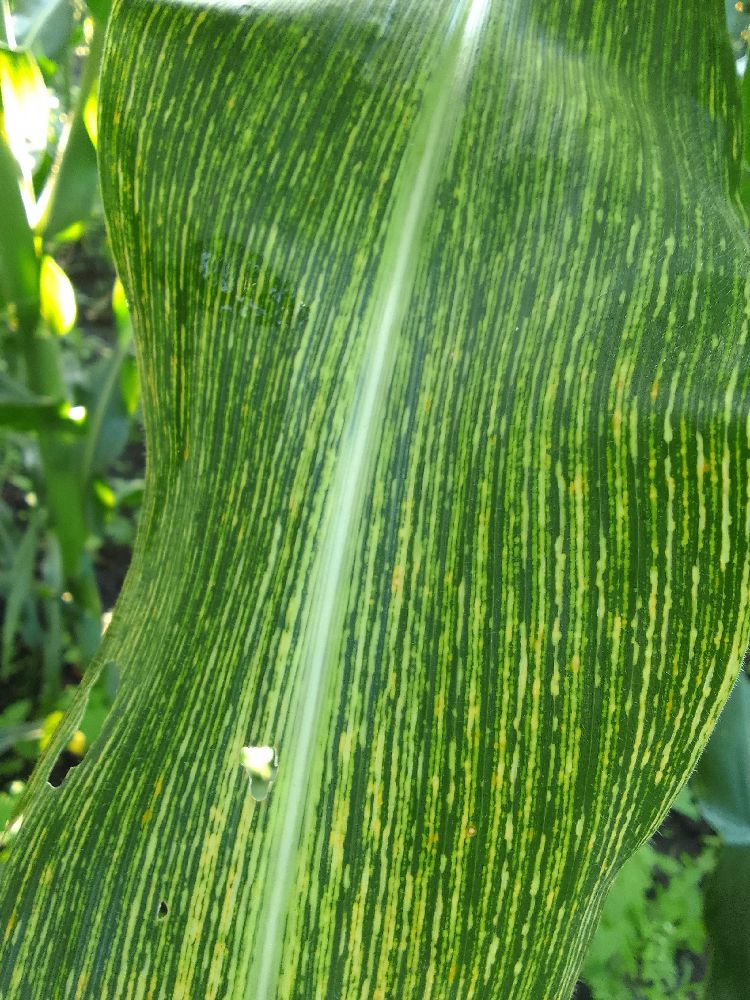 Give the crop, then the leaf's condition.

maize, maize streak virus
